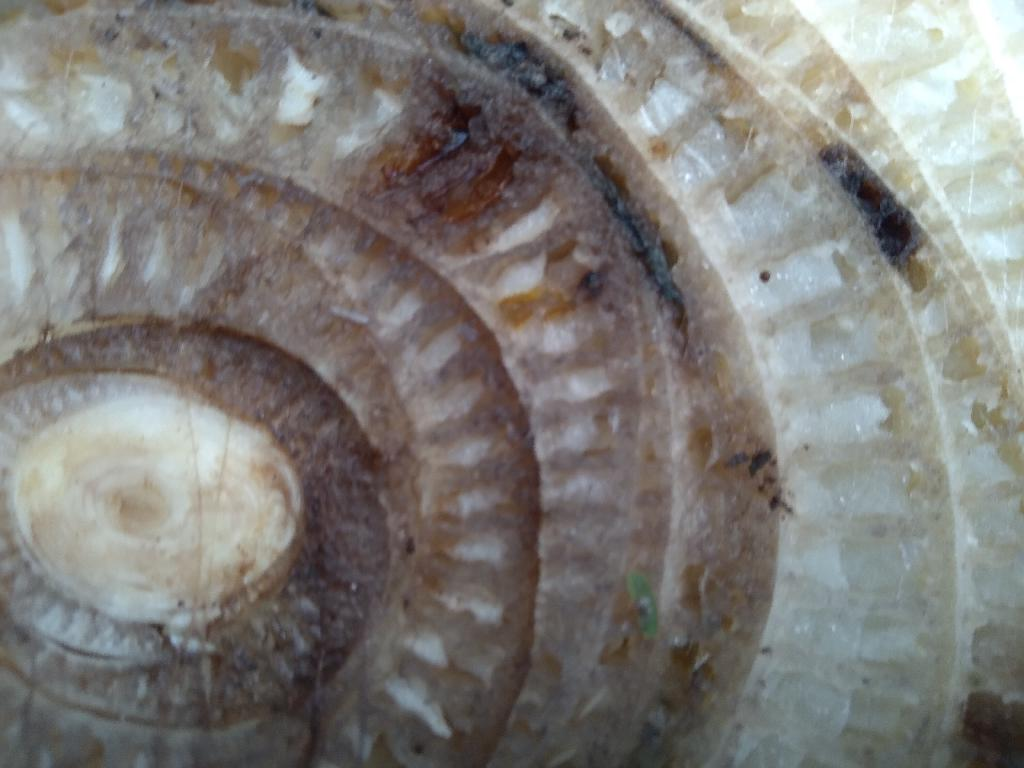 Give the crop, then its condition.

banana, fusarium wilt race 1
